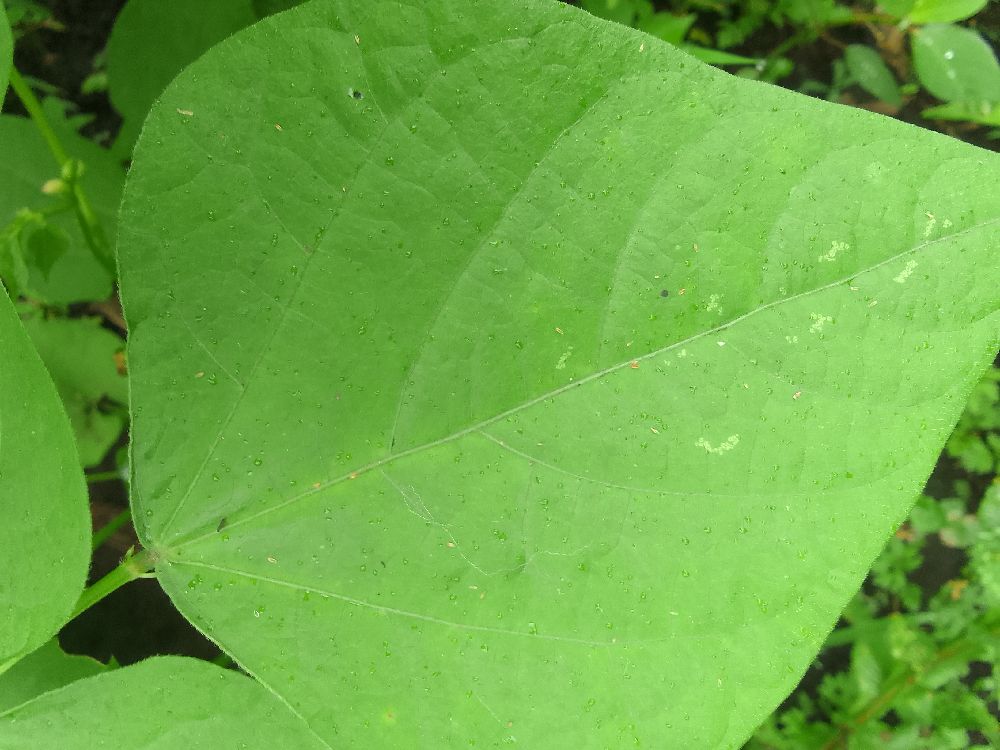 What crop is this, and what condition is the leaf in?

common bean, healthy
